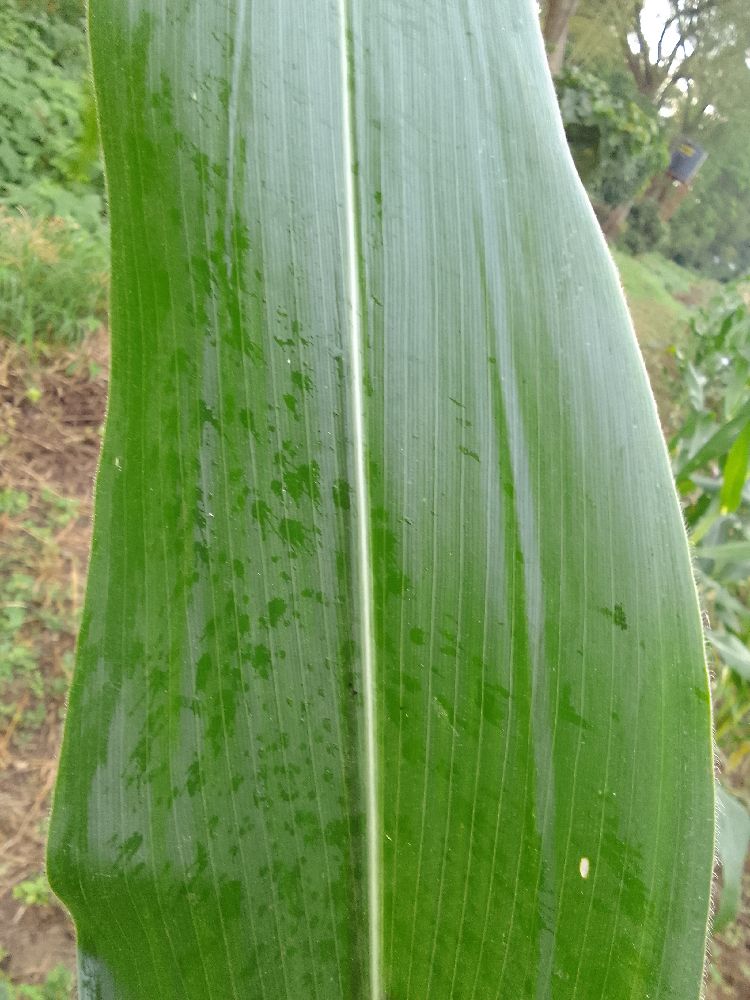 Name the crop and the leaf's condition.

maize, healthy
